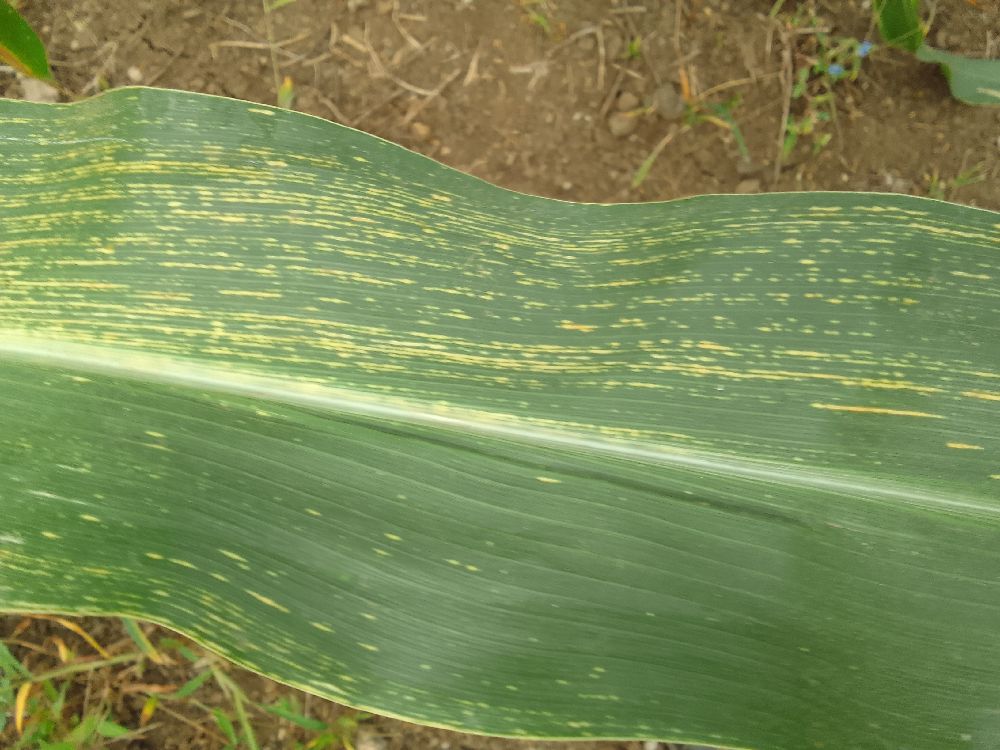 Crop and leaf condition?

maize, maize streak virus
